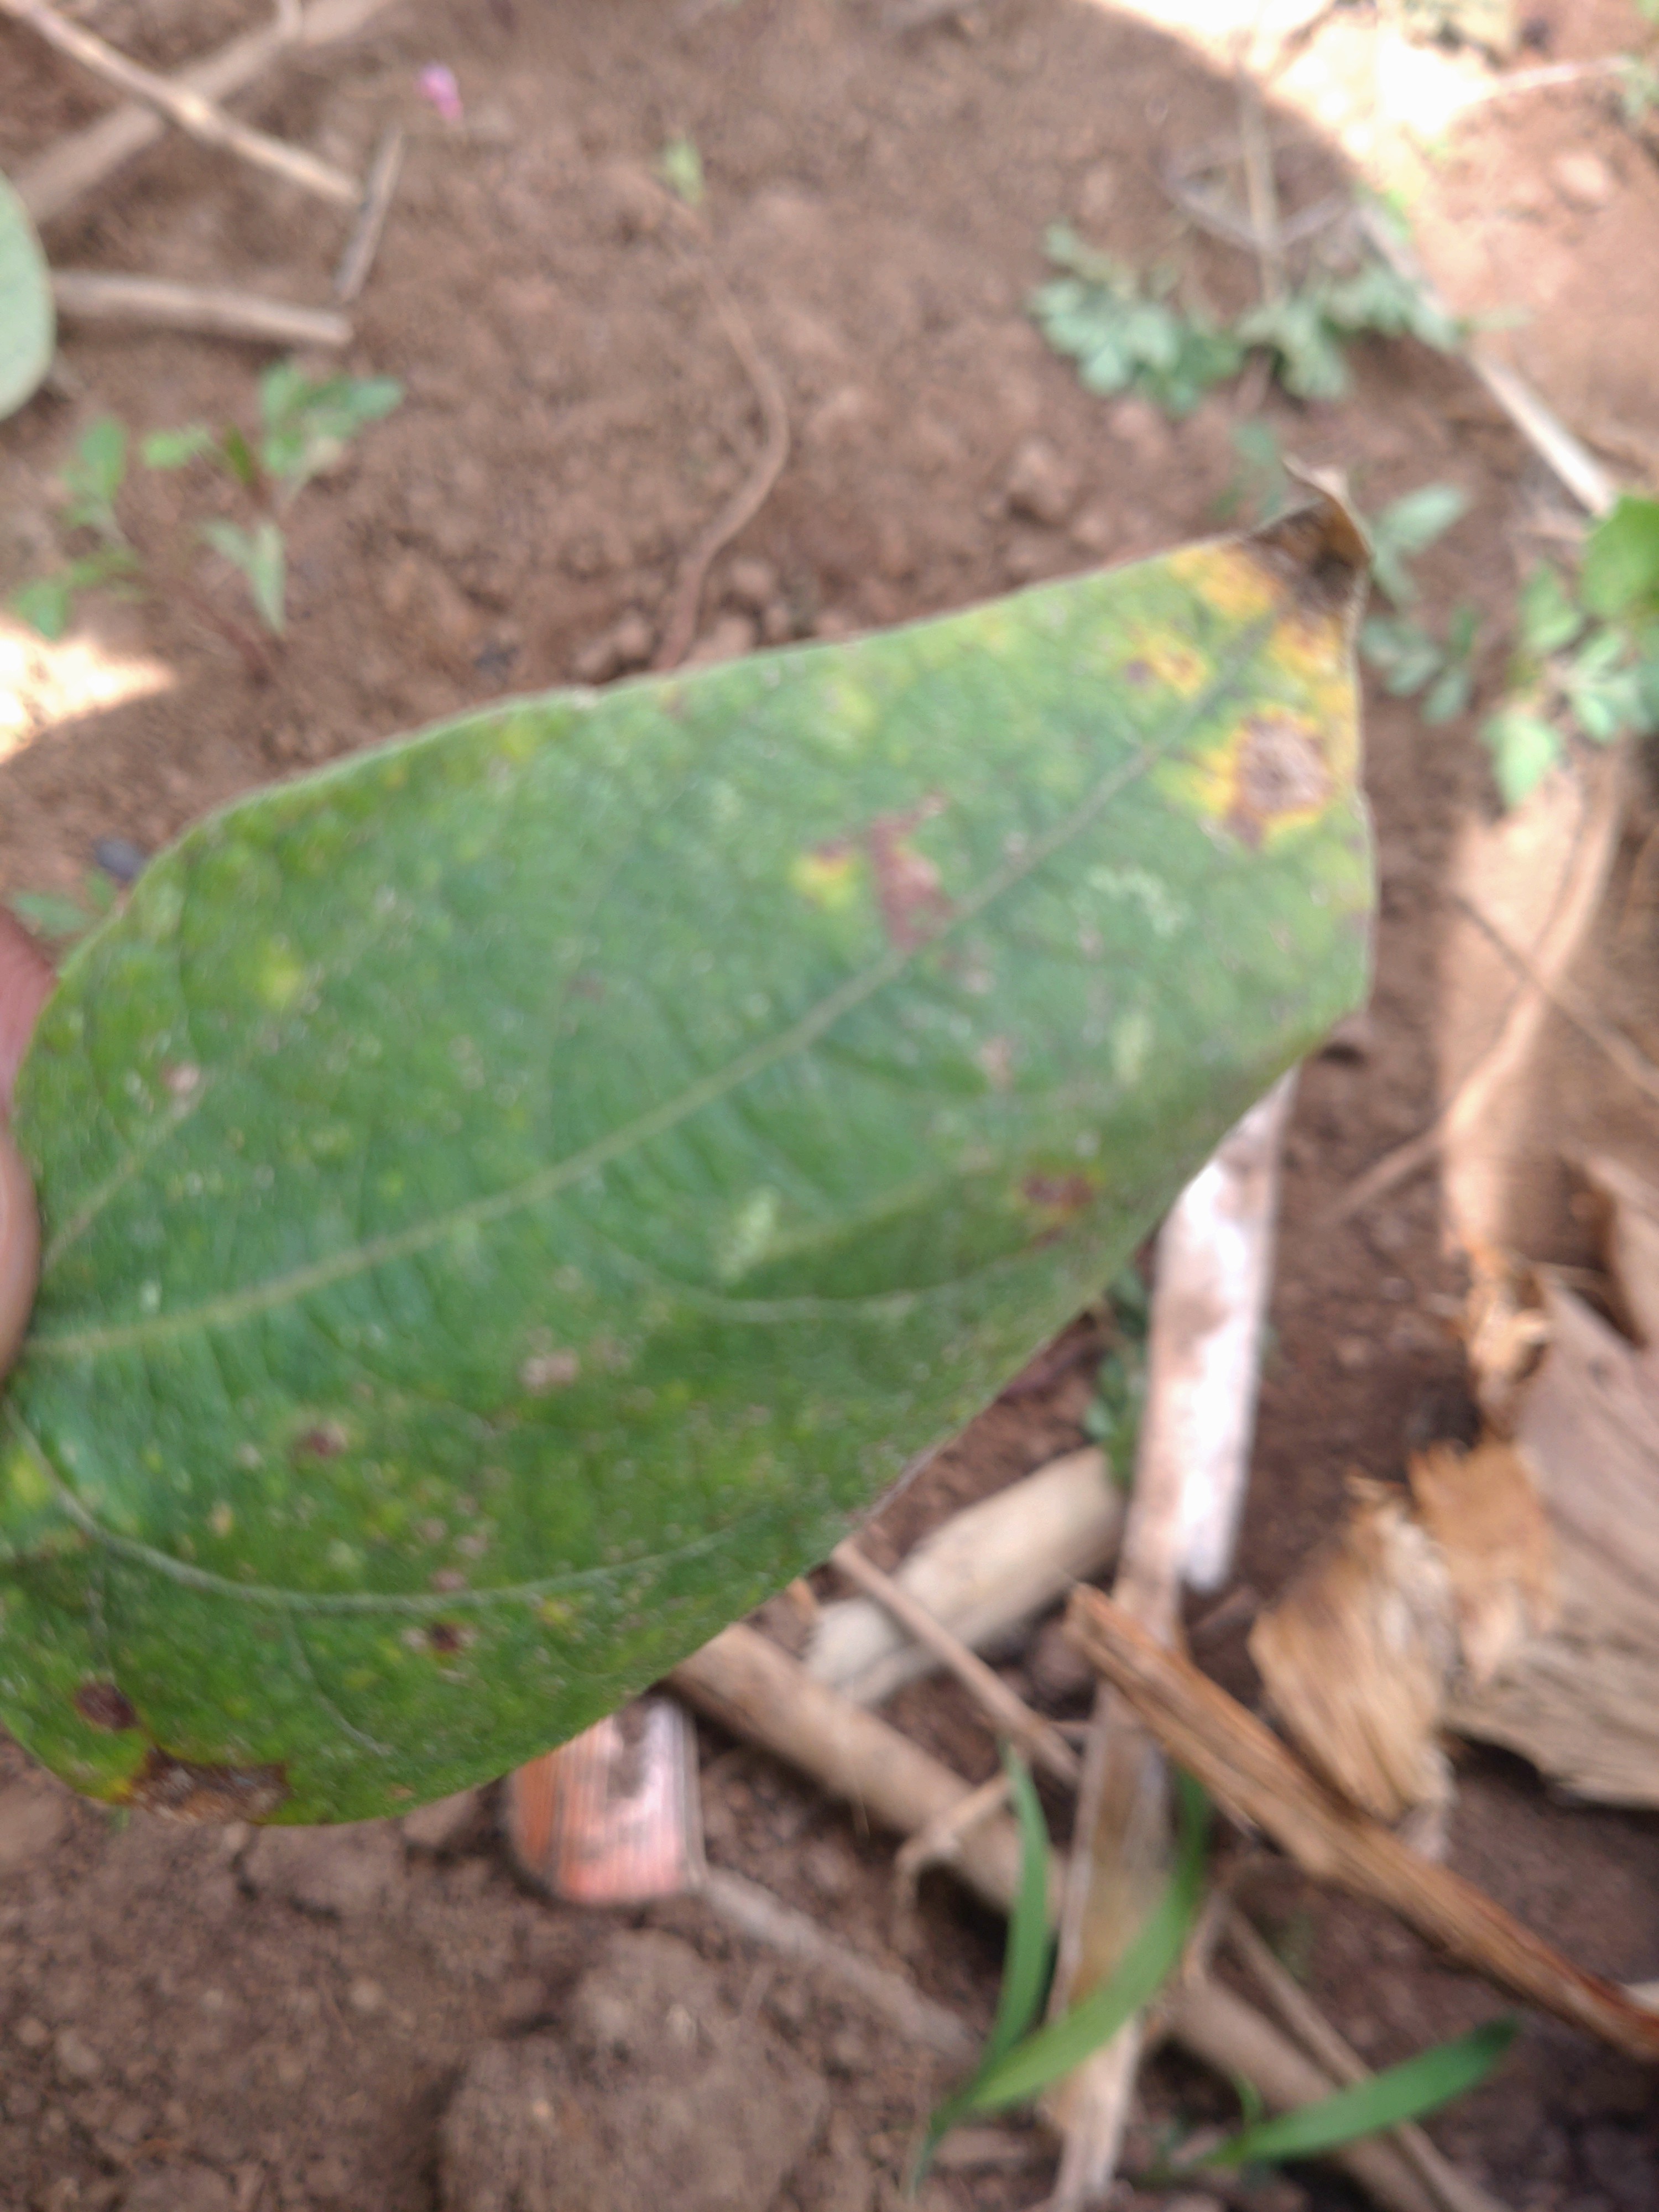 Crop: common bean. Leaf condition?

rust
